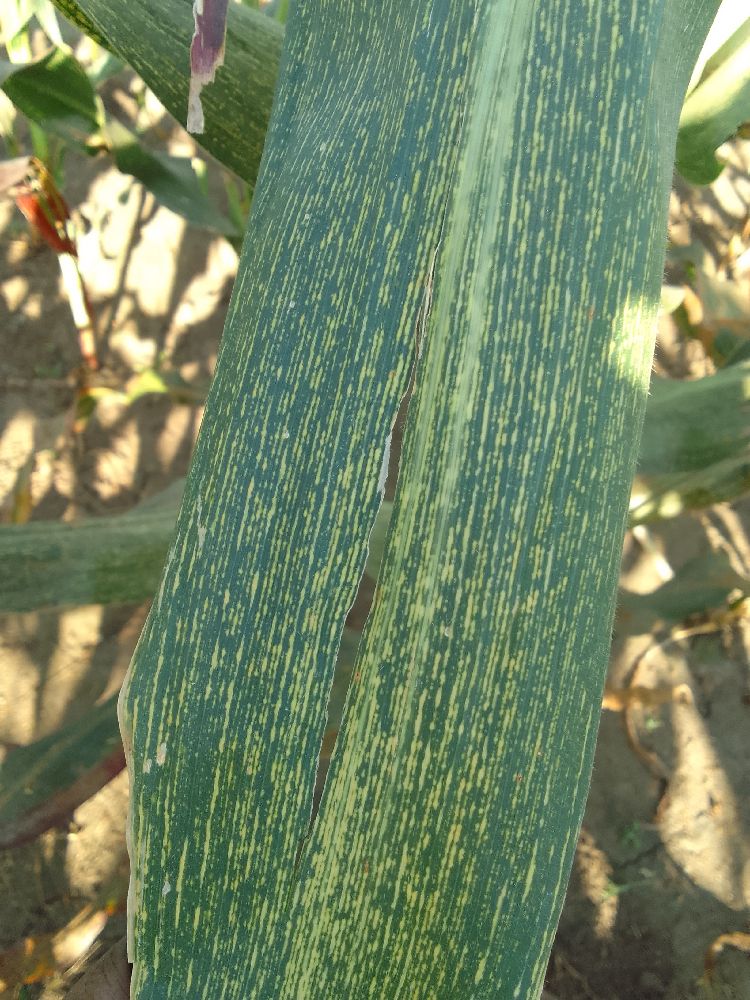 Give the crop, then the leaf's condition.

maize, maize streak virus
